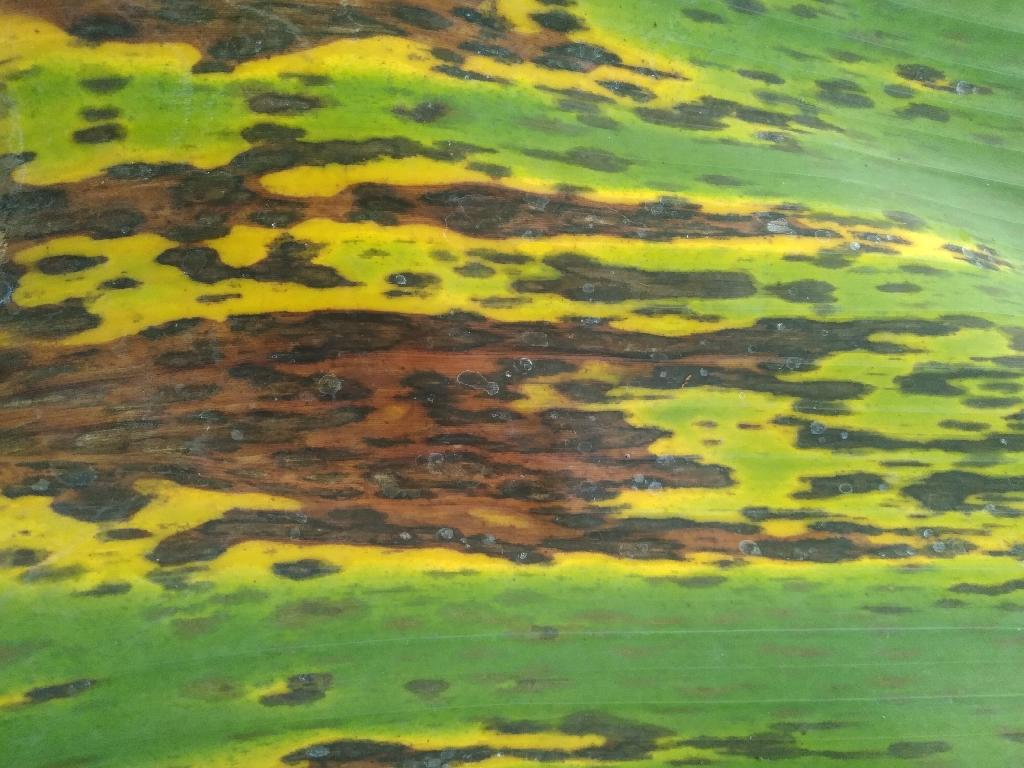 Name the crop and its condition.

banana, black sigatoka
